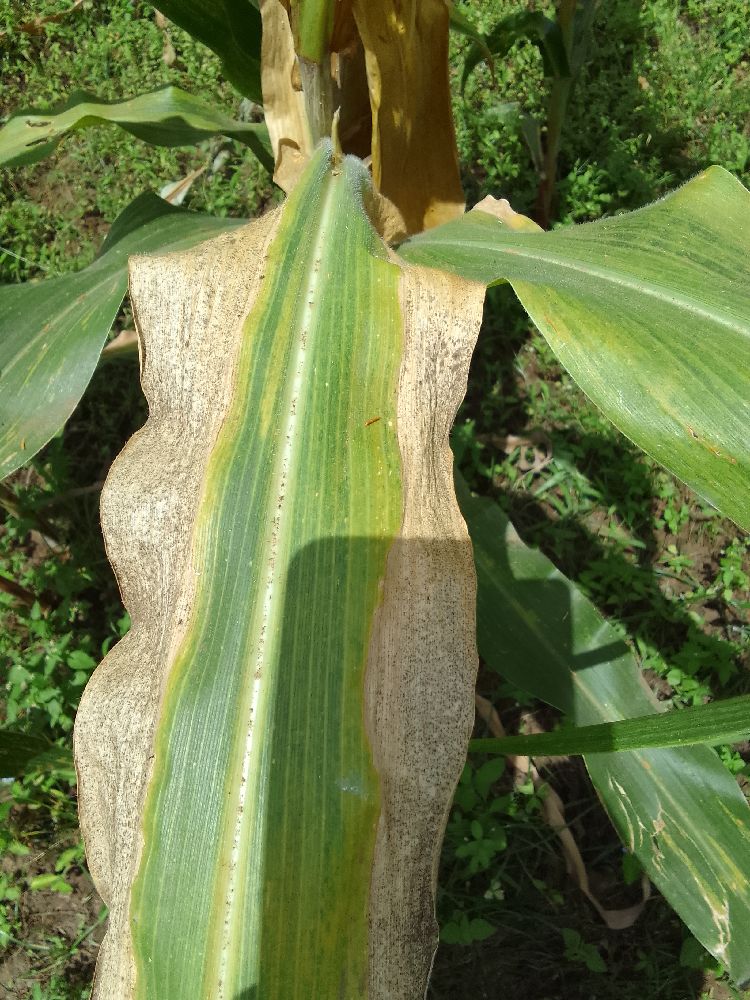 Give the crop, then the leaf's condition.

maize, maize lethal necrosis
